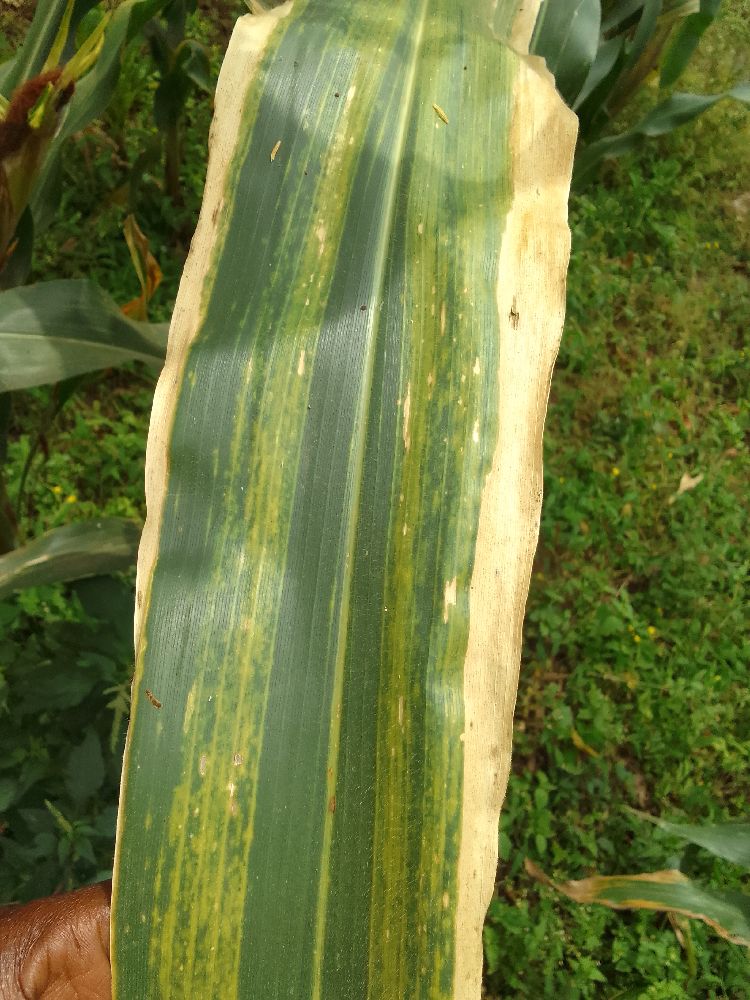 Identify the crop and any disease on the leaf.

maize, maize lethal necrosis
